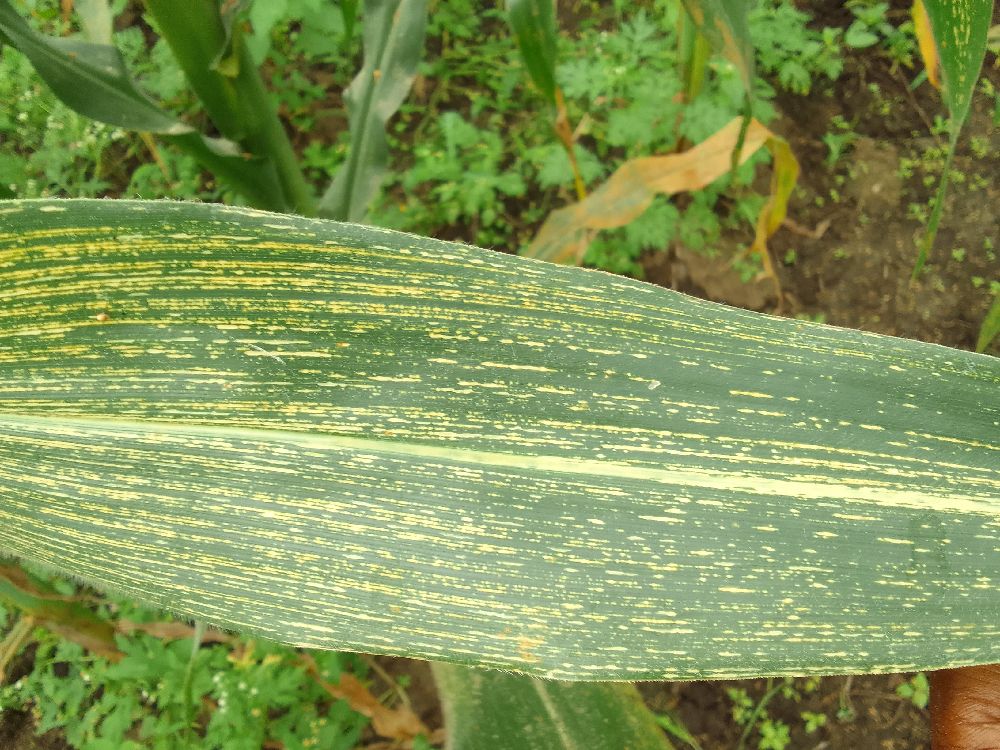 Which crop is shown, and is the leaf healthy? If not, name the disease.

maize, maize streak virus
